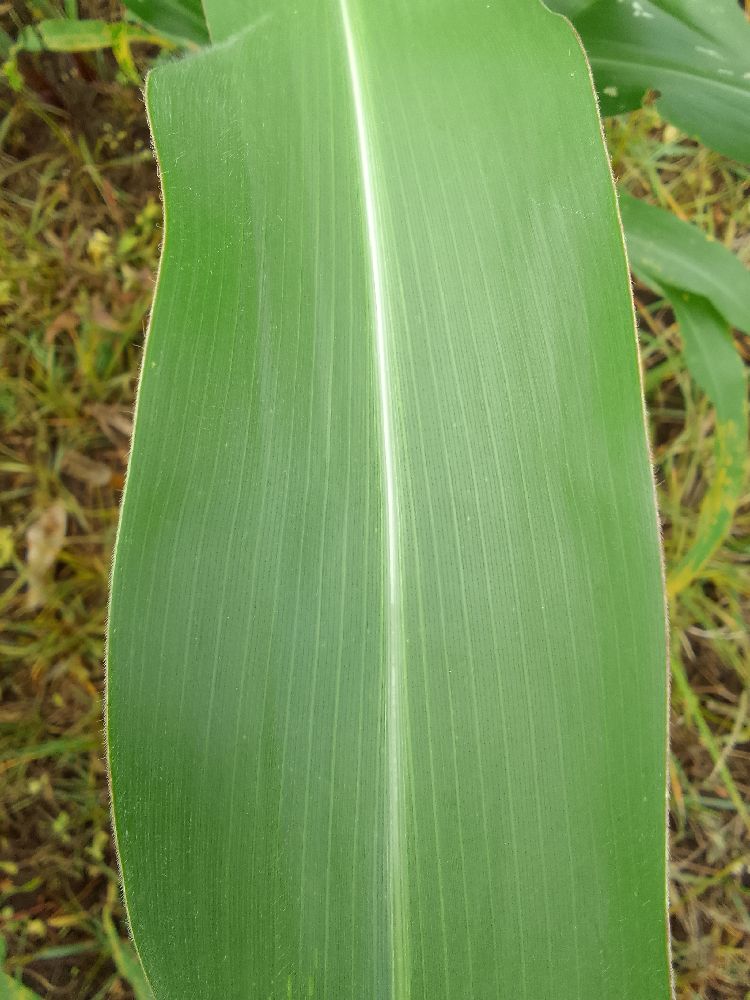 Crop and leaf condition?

maize, healthy
